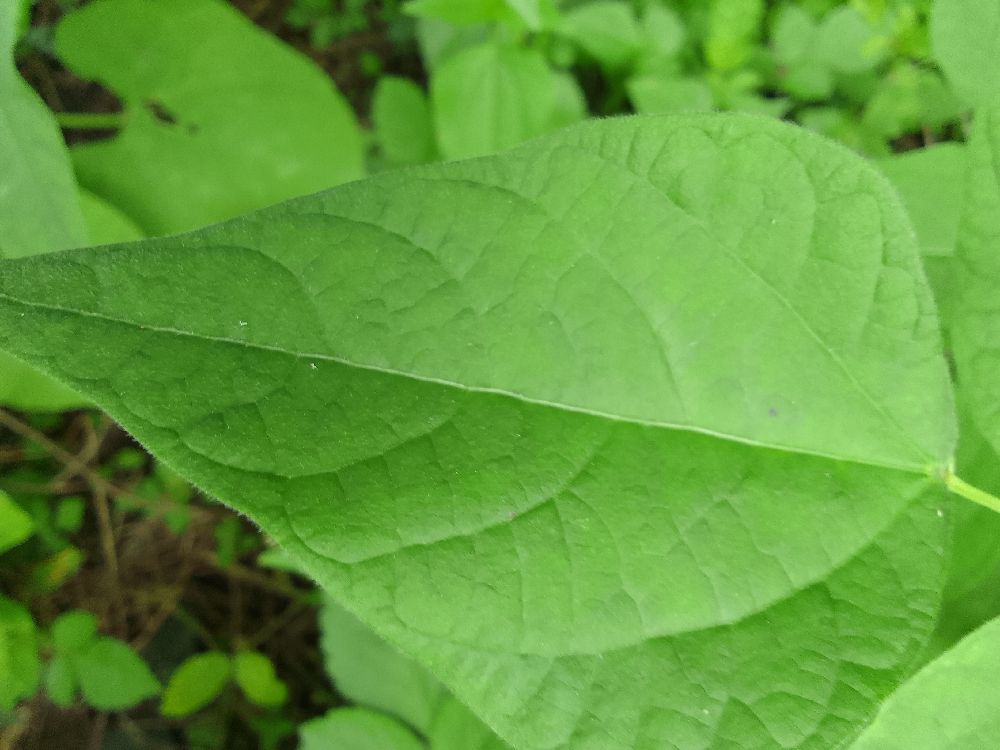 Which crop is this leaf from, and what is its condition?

common bean, healthy
